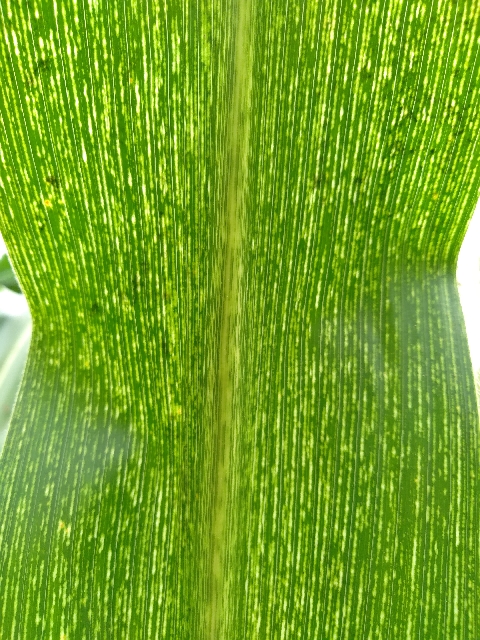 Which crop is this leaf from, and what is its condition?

maize, maize streak virus
